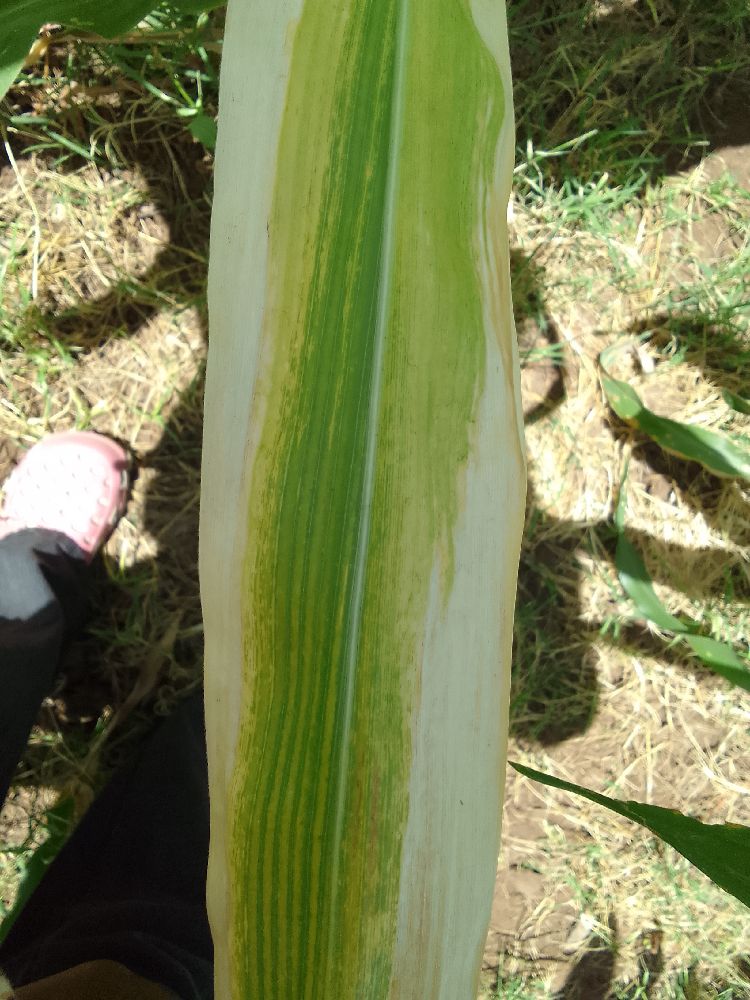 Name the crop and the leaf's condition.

maize, maize lethal necrosis
